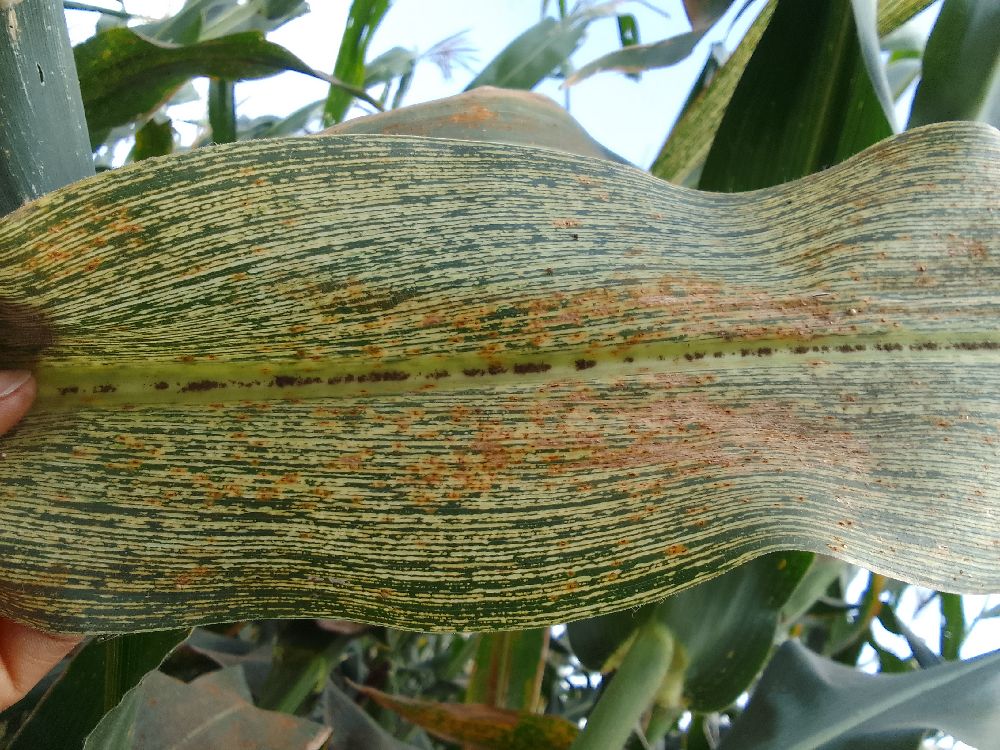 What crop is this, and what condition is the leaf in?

maize, maize streak virus
